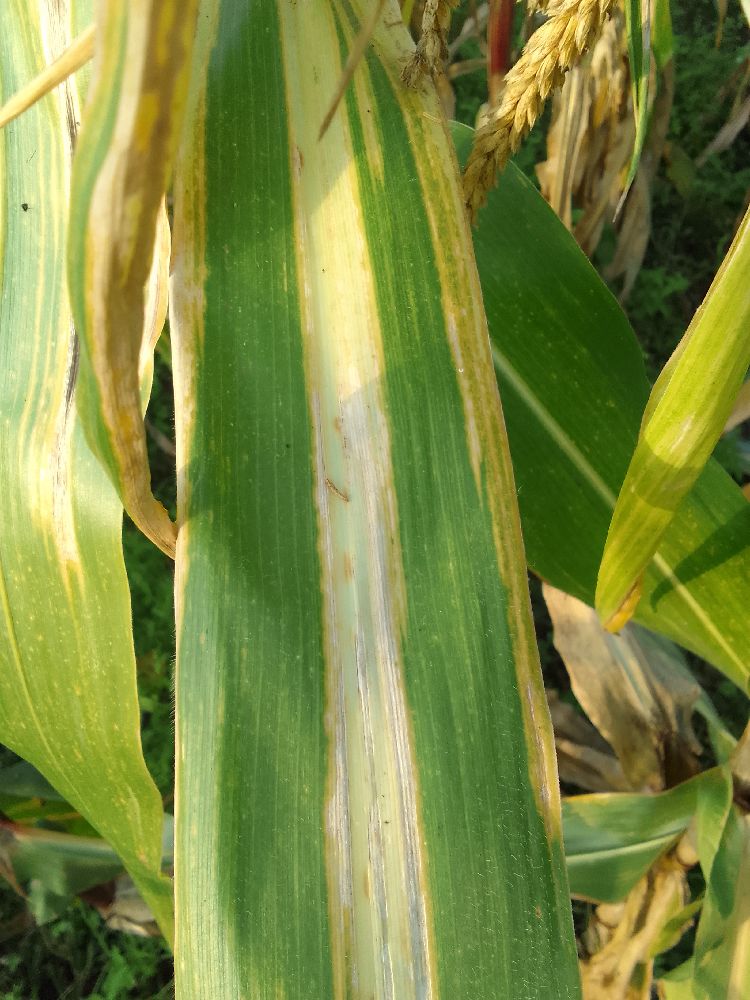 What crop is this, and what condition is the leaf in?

maize, maize lethal necrosis
